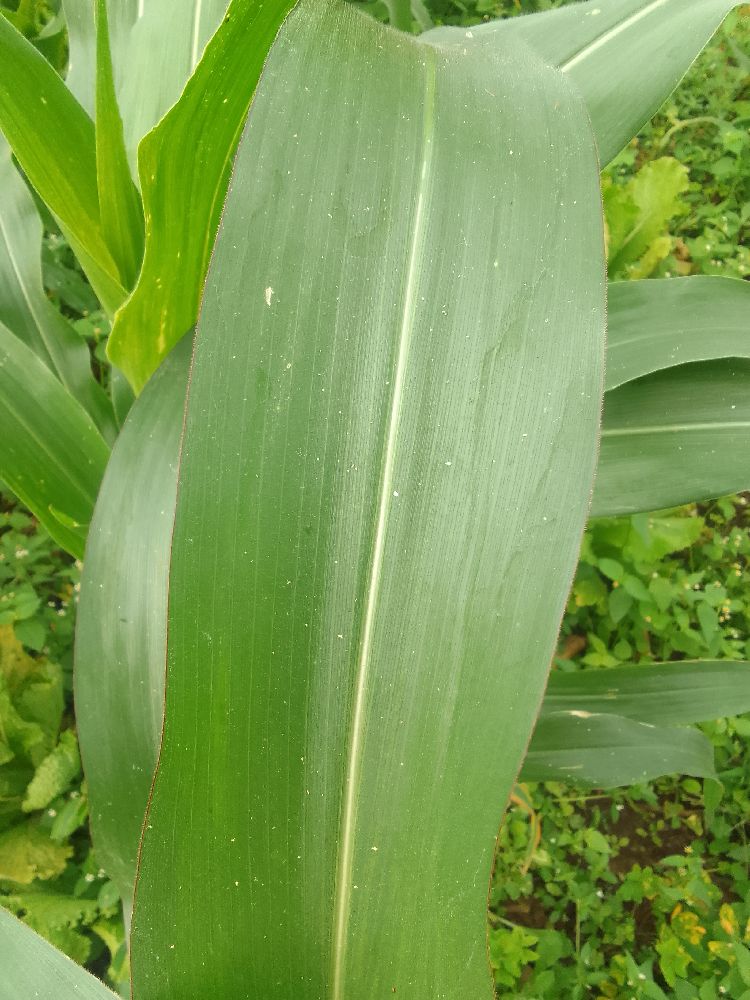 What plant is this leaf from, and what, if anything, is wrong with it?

maize, healthy
